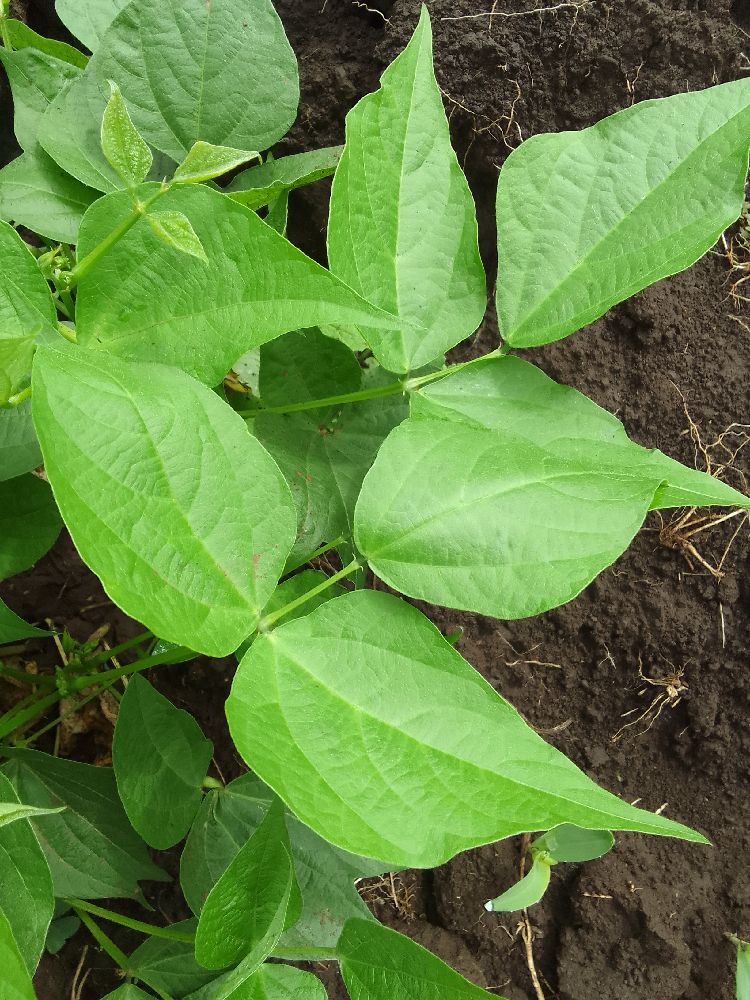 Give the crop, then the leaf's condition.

common bean, healthy
